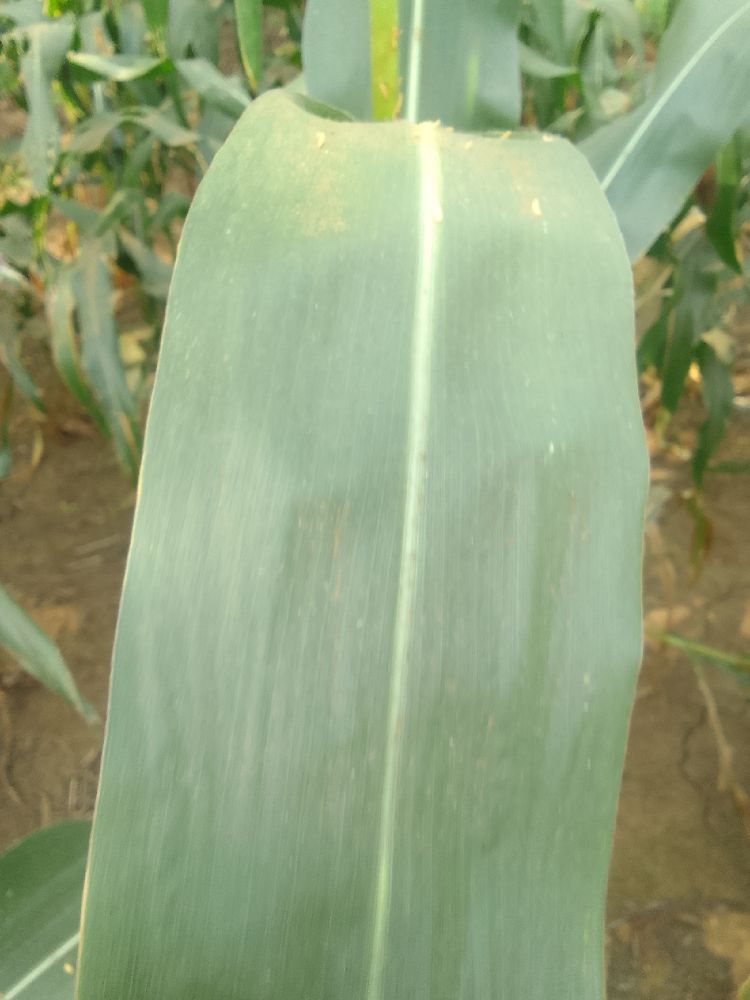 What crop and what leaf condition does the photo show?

maize, healthy
